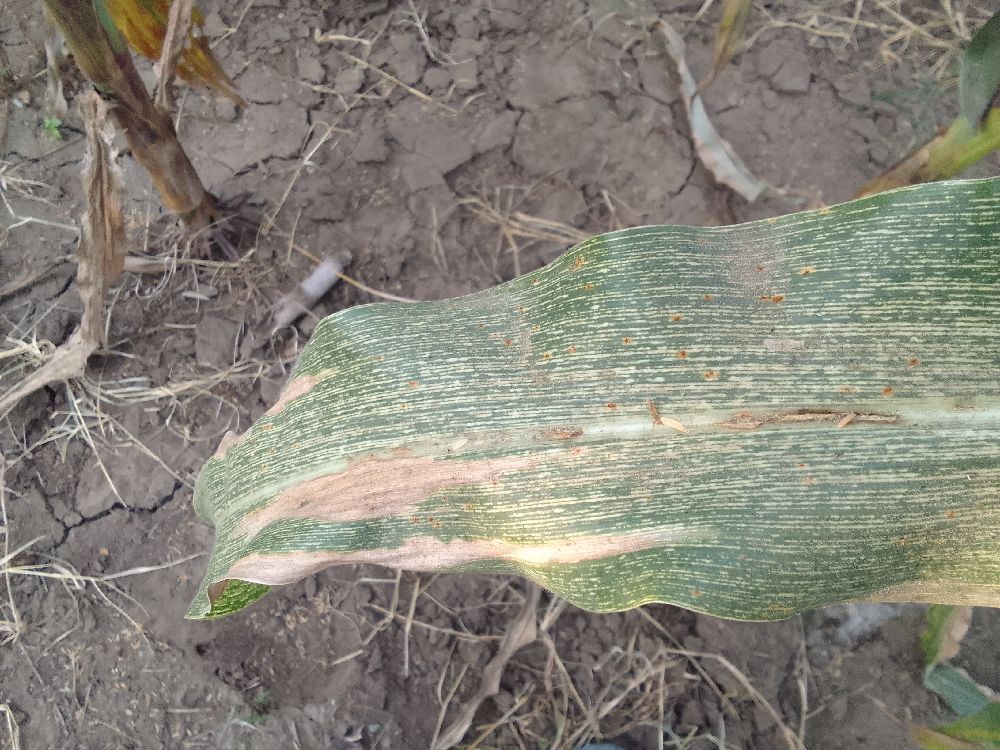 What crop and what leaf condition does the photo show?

maize, maize streak virus
